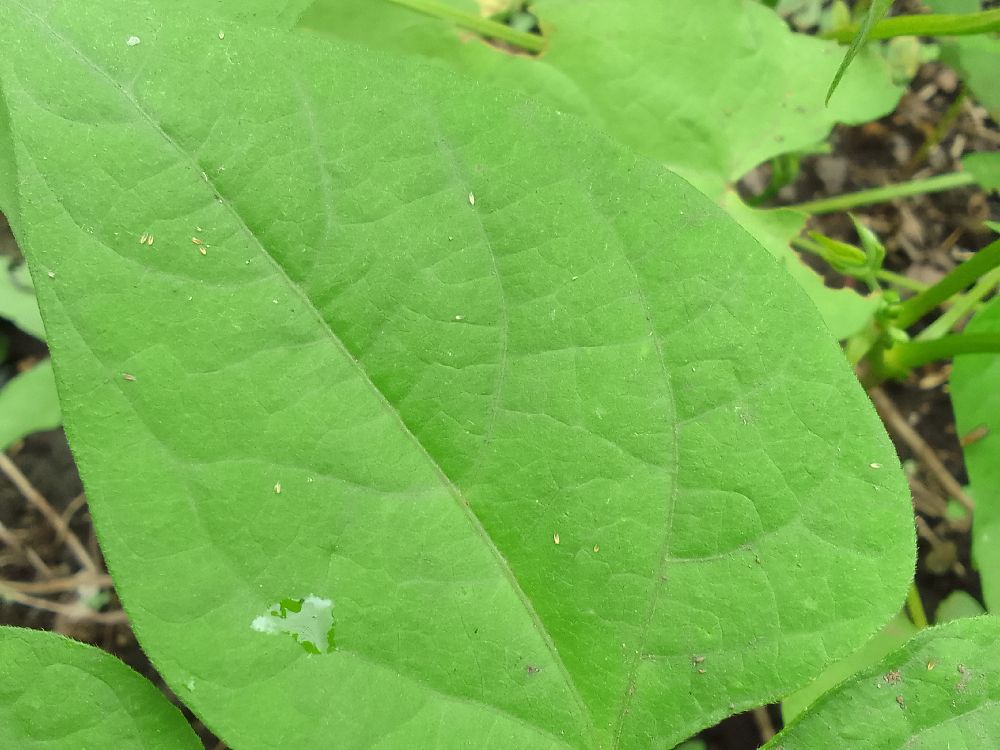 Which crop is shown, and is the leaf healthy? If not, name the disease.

common bean, healthy
